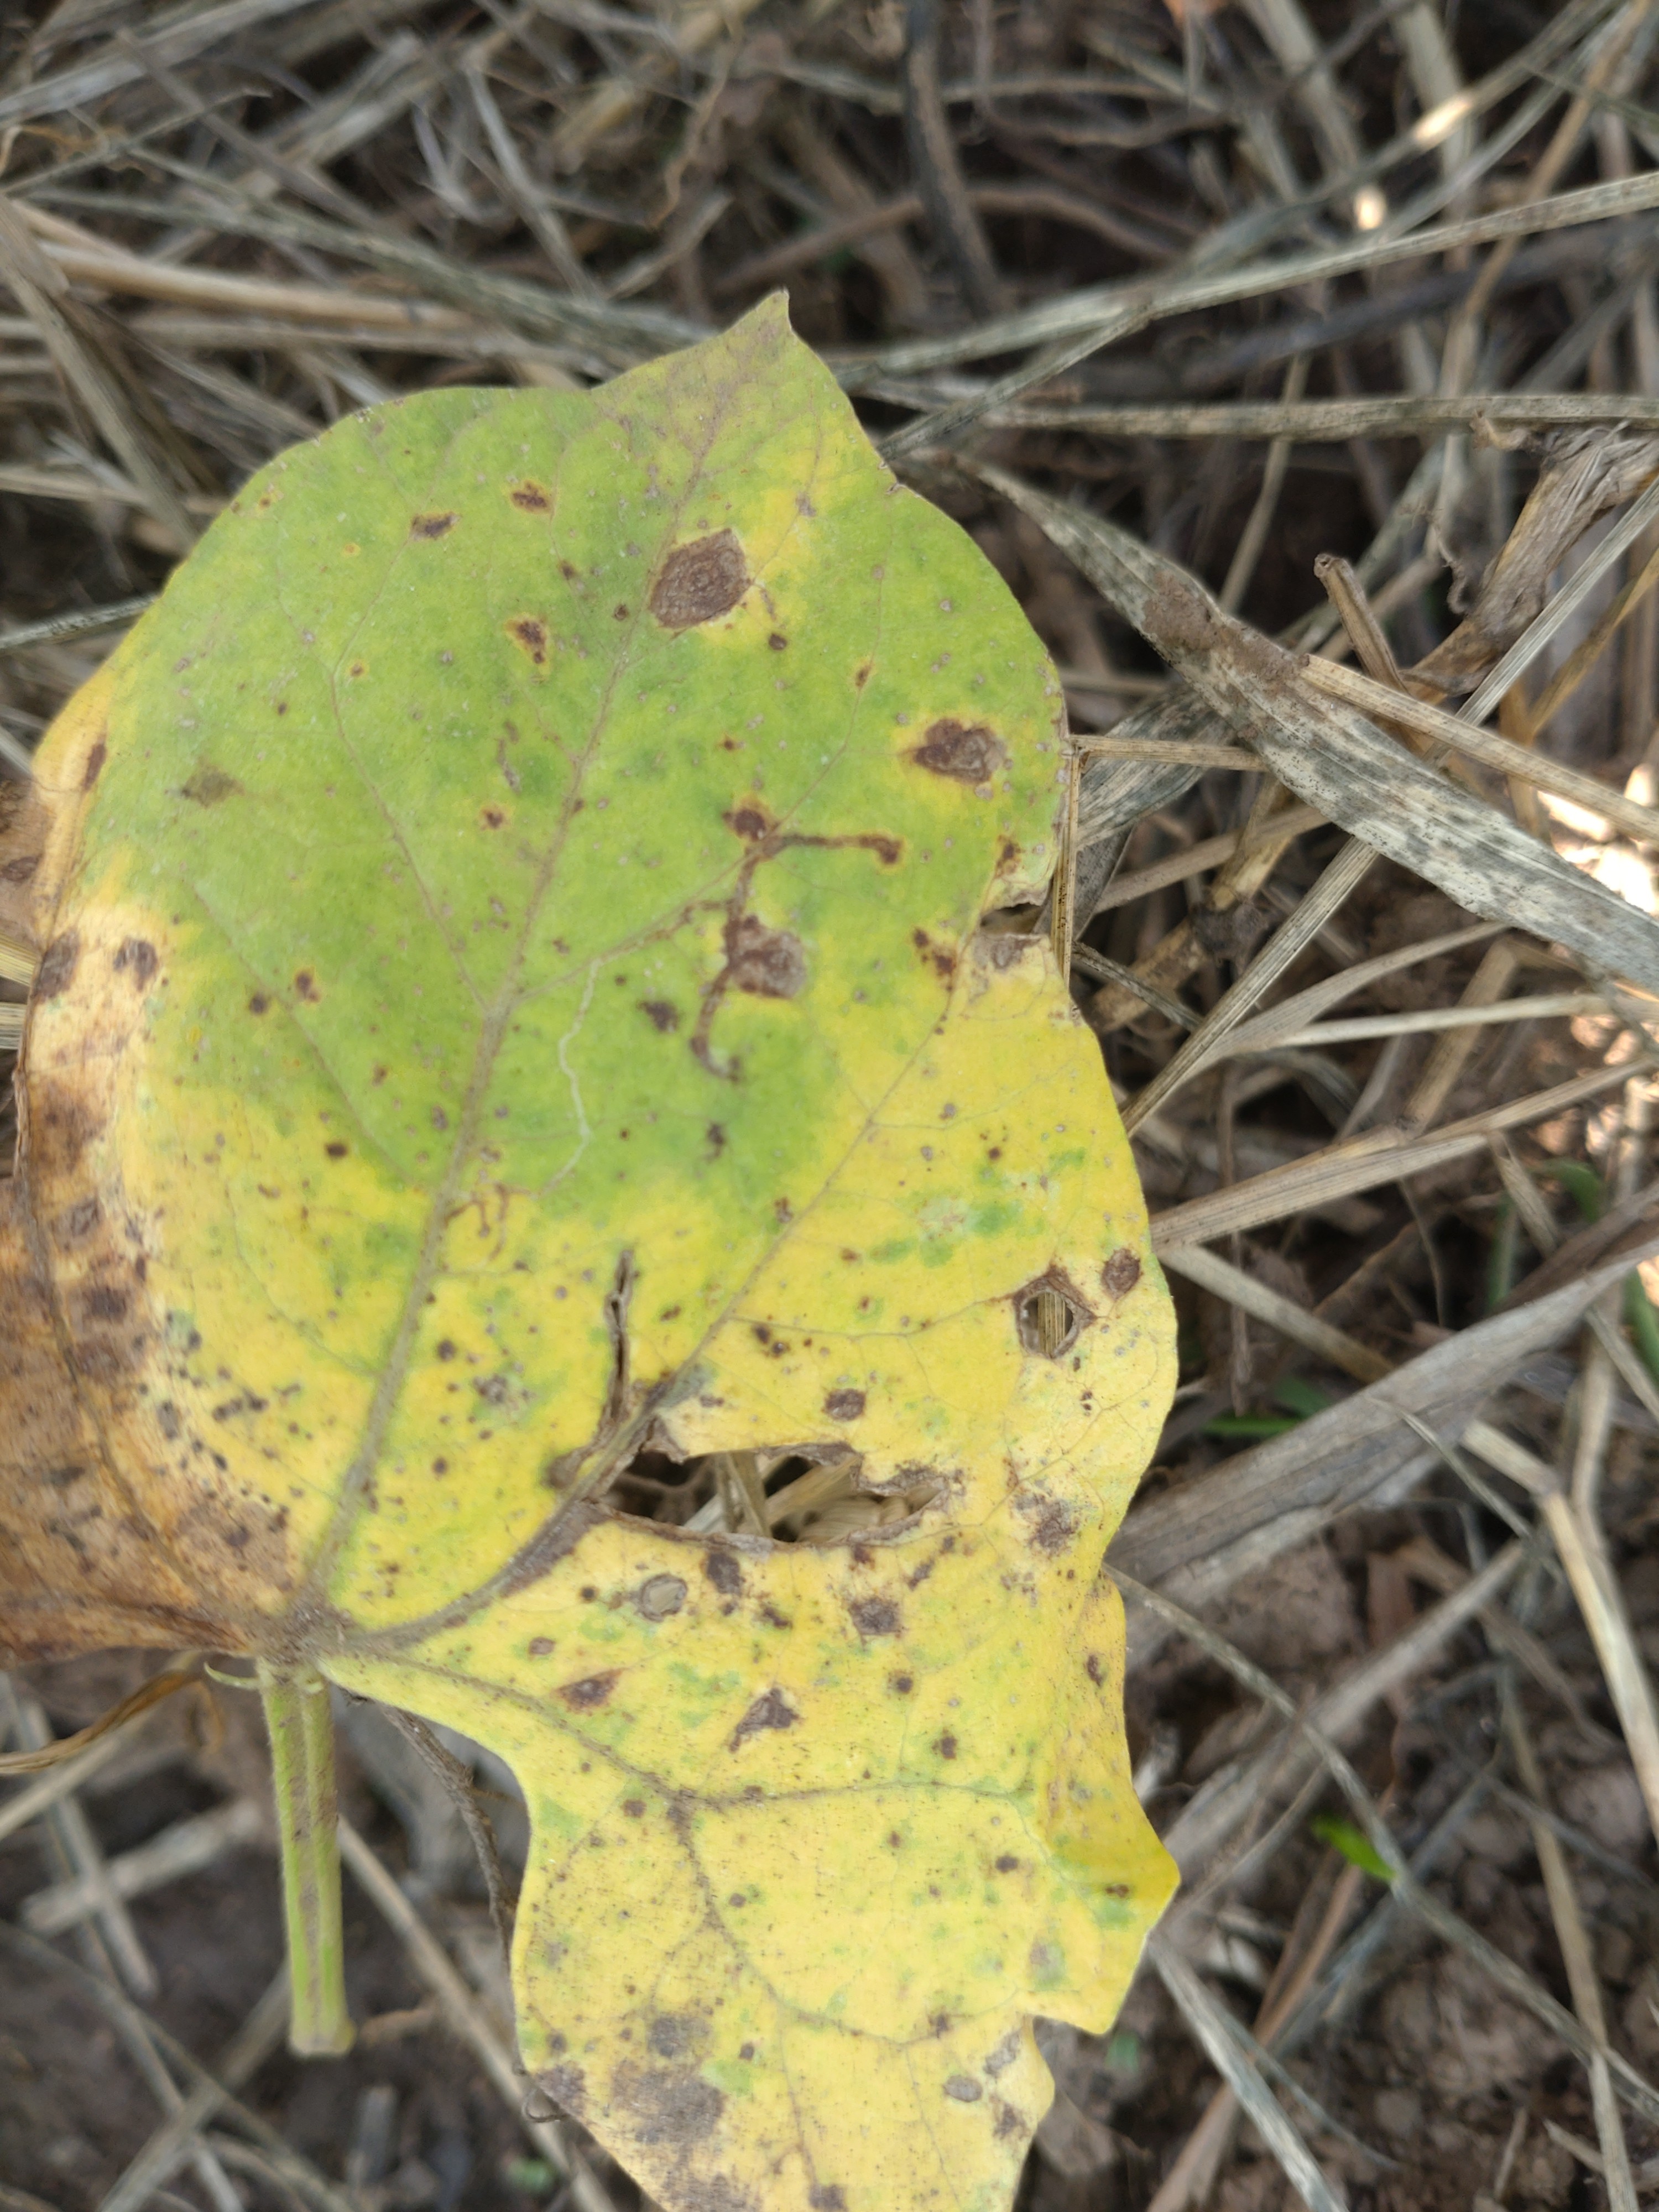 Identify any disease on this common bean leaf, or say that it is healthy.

anthracnose
